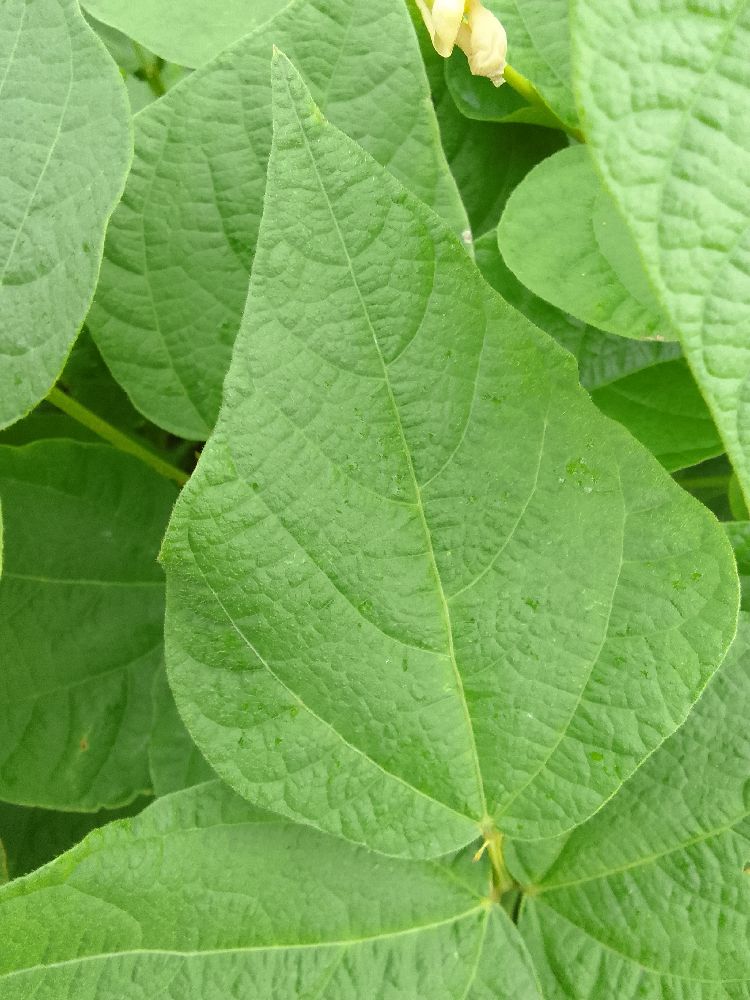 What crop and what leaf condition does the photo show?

common bean, healthy
